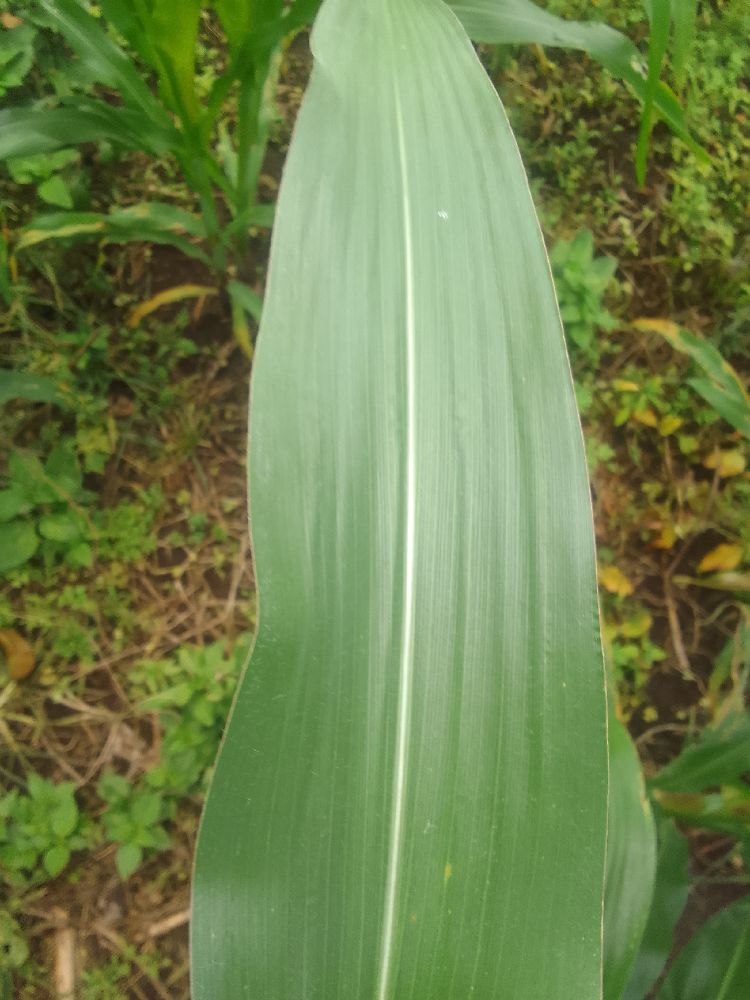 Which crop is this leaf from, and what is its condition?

maize, healthy
